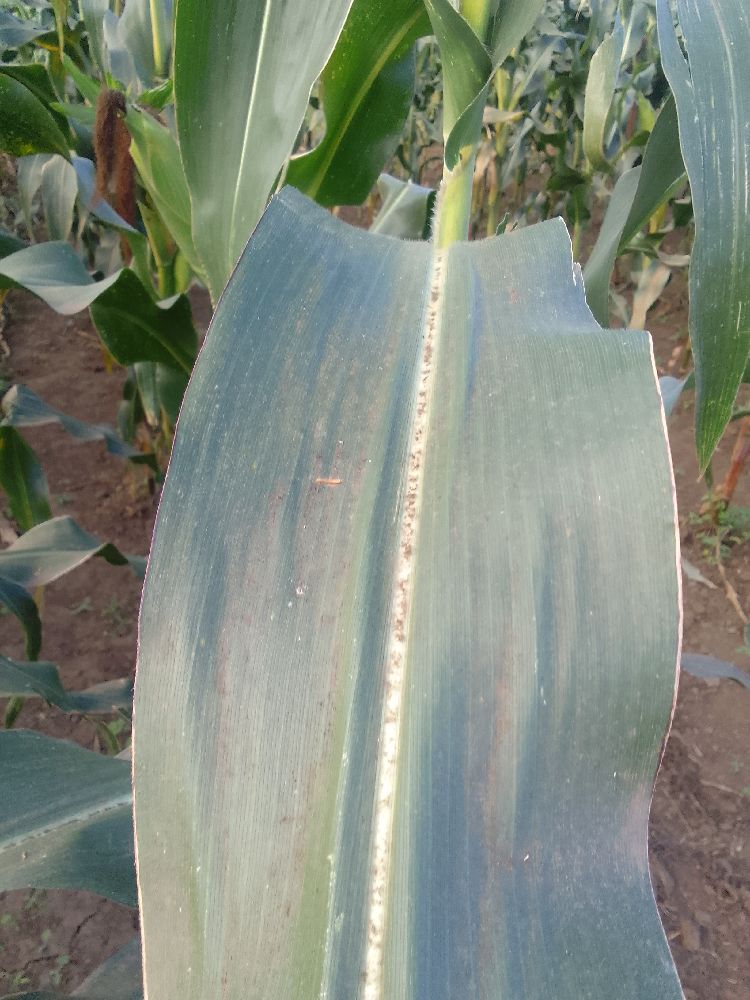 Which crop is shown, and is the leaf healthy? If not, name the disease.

maize, healthy
